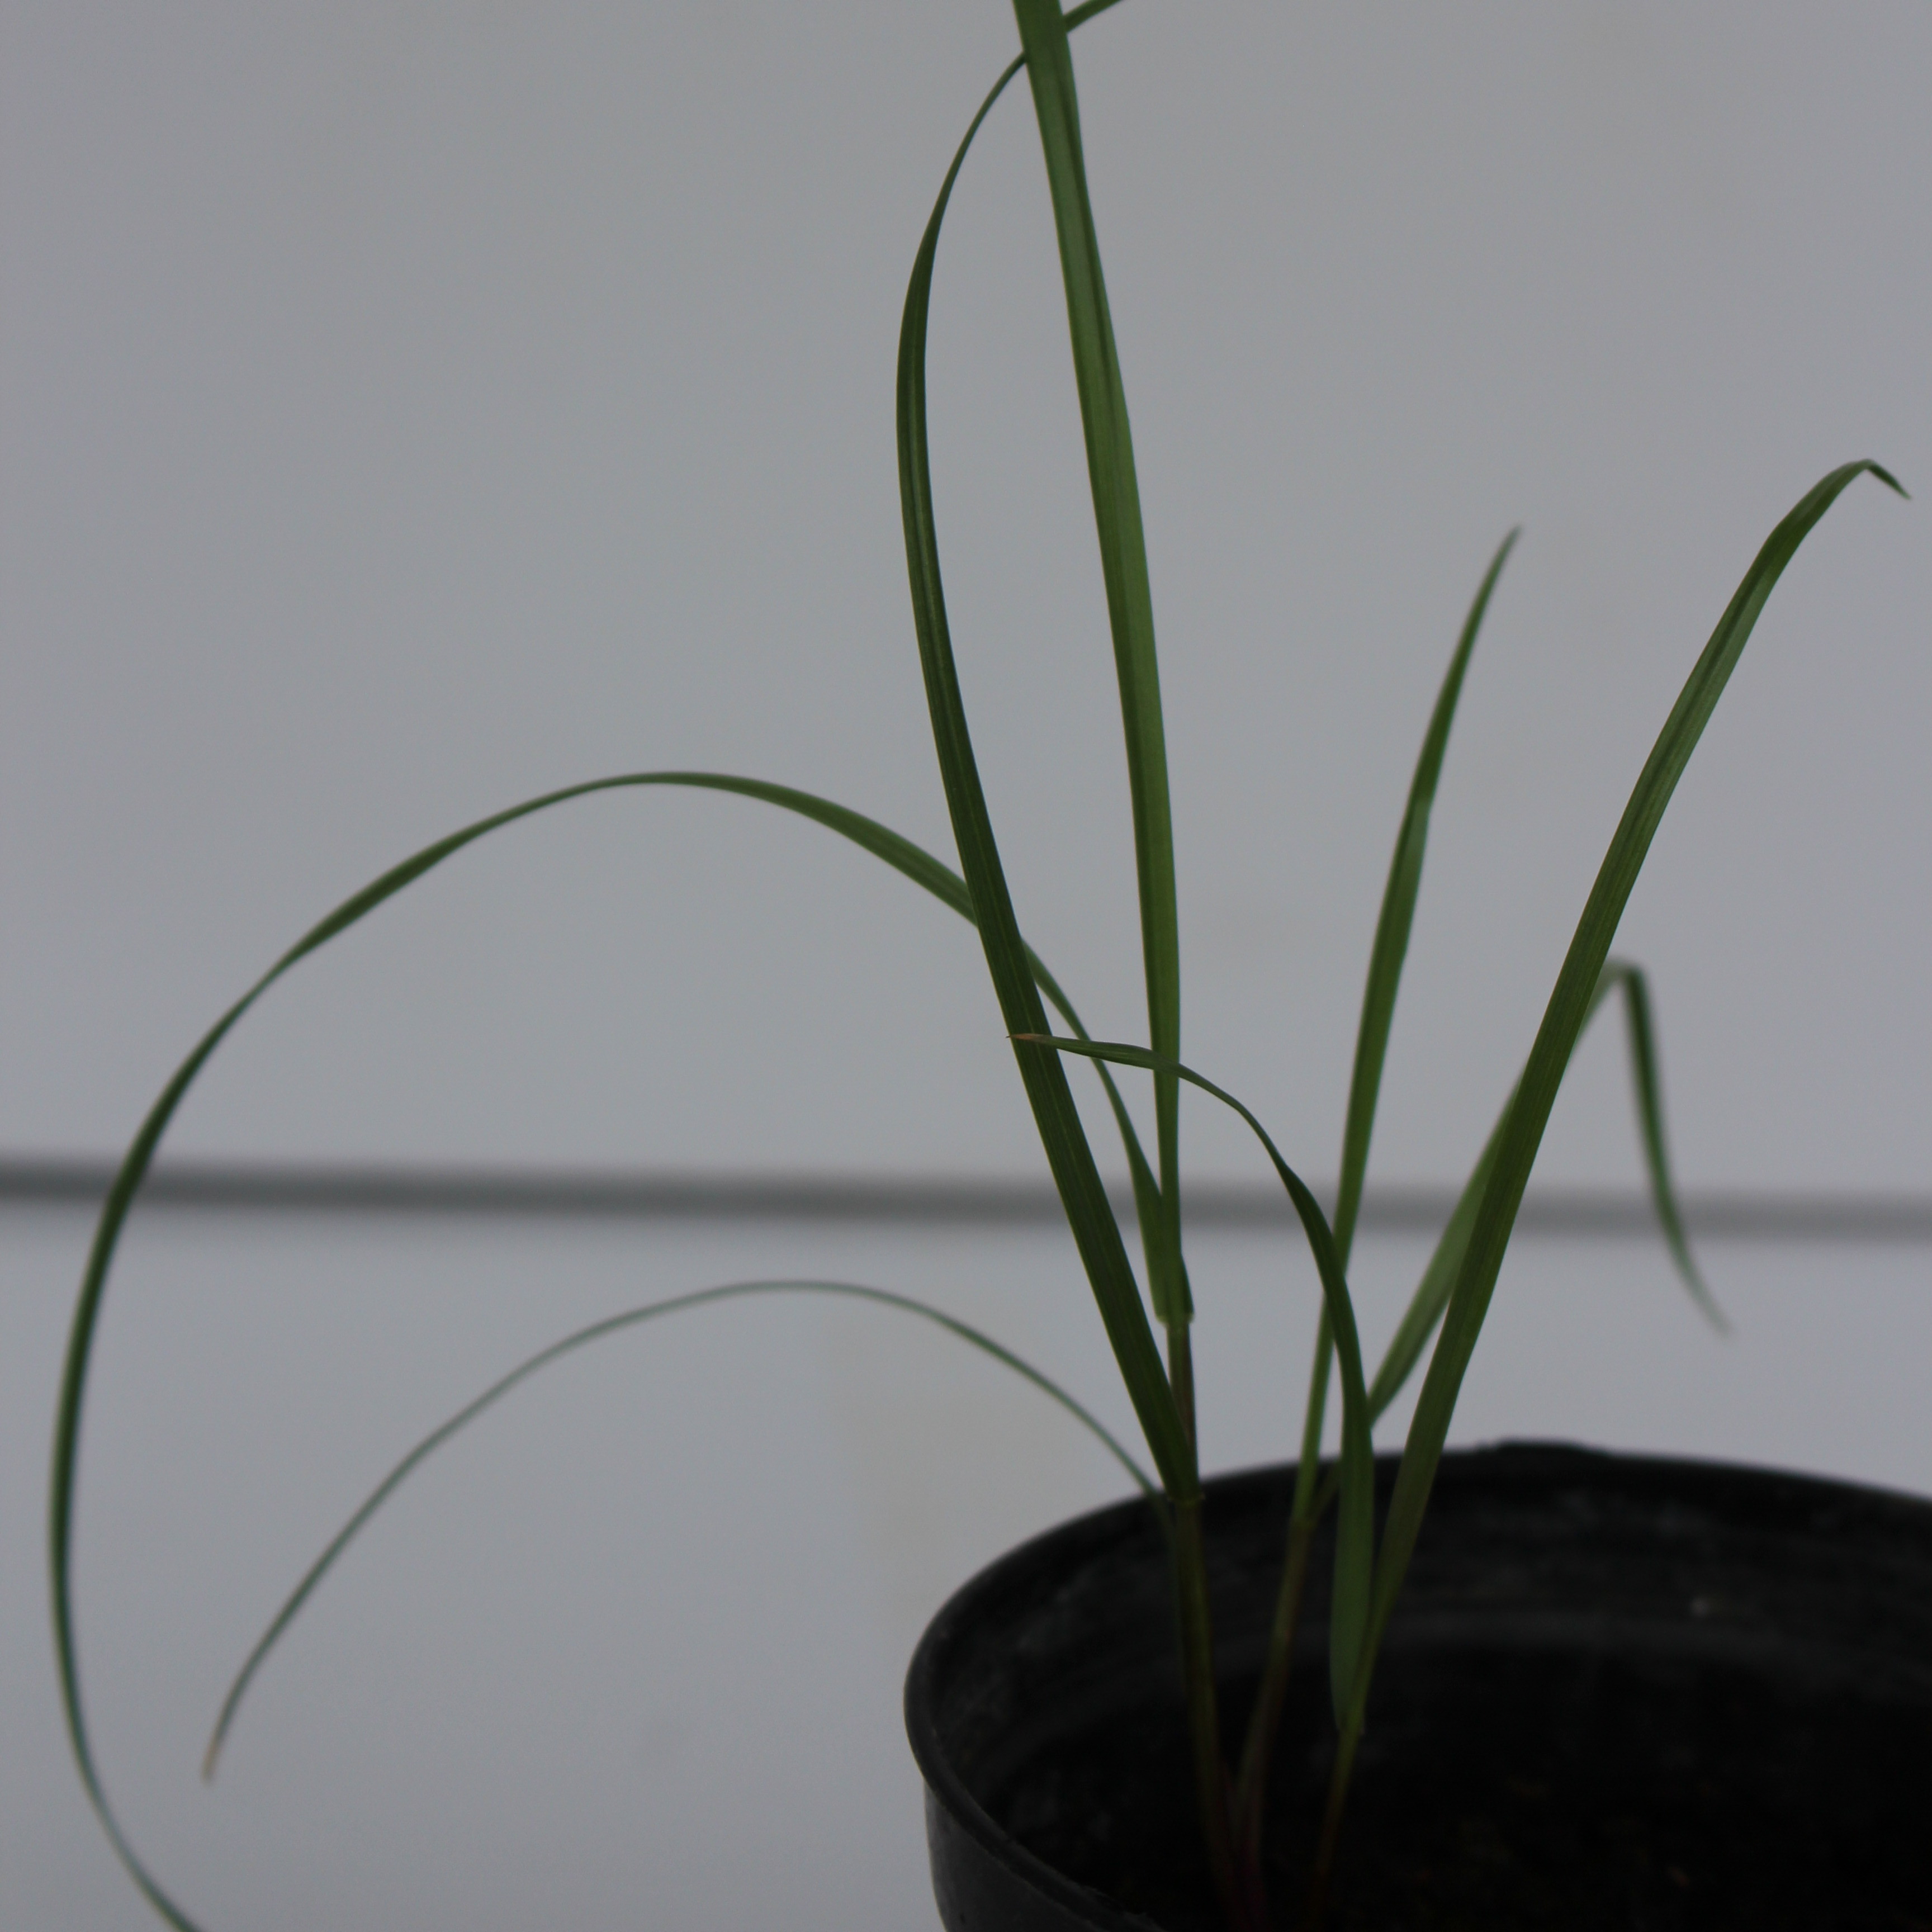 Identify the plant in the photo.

Lolium multiflorum
